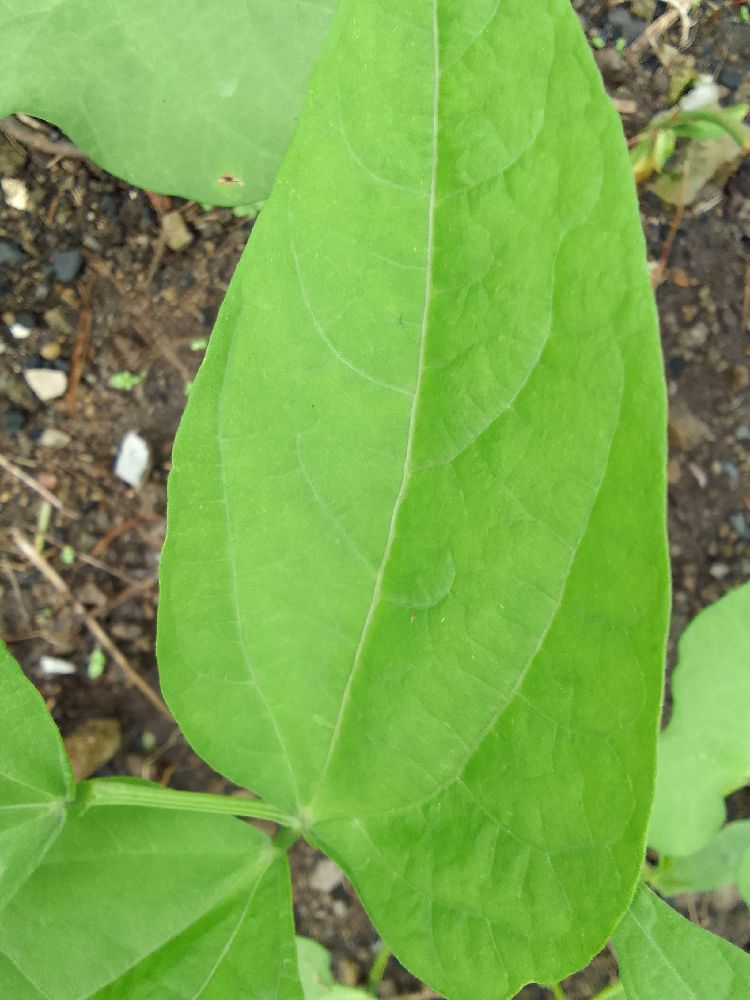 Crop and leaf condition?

common bean, healthy
